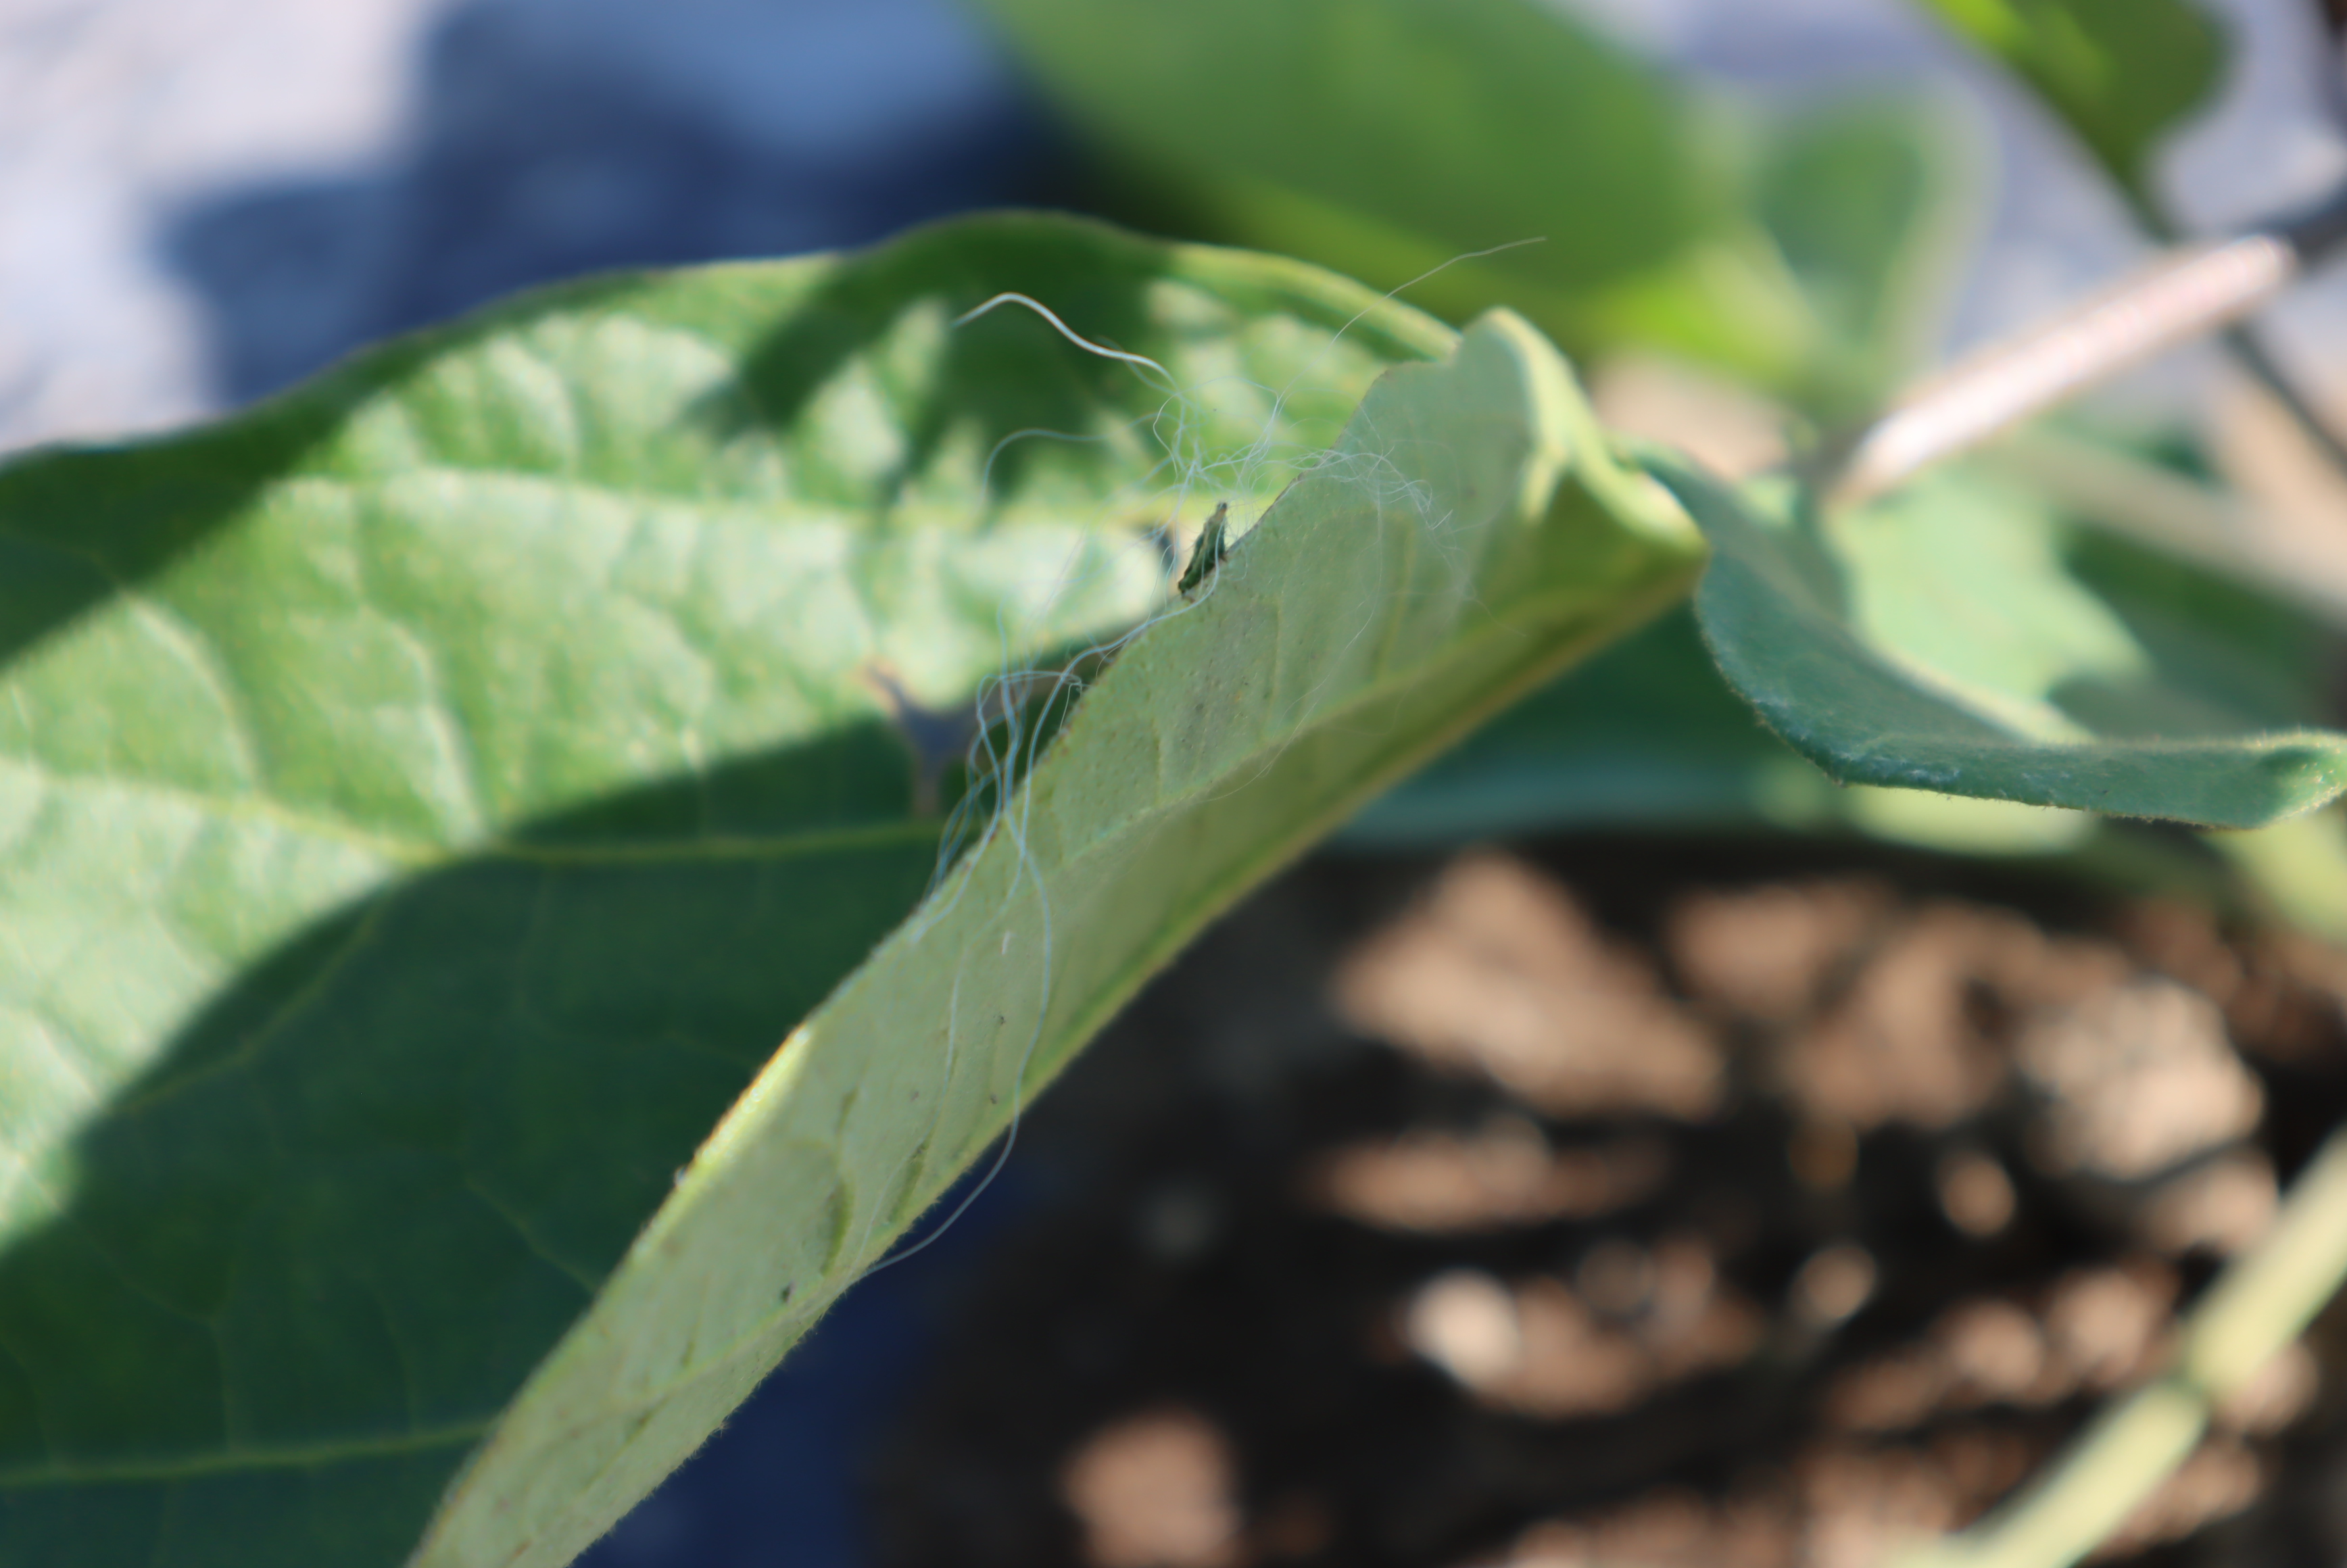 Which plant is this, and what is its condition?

aubergine, healthy
